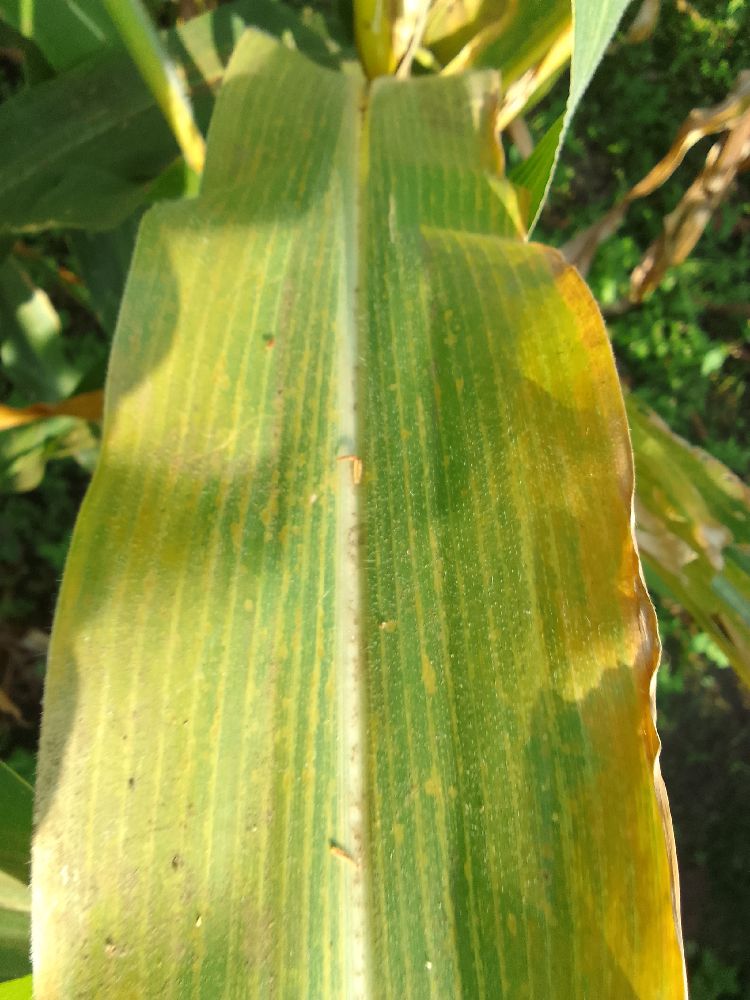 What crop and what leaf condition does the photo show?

maize, maize lethal necrosis
